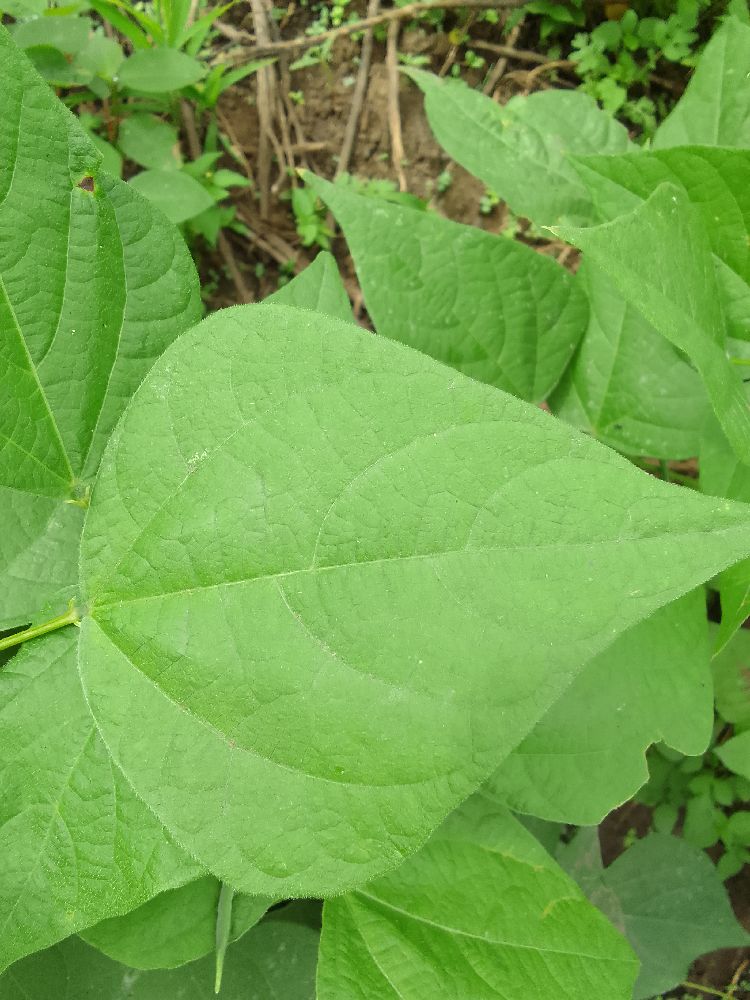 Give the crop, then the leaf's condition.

common bean, healthy
